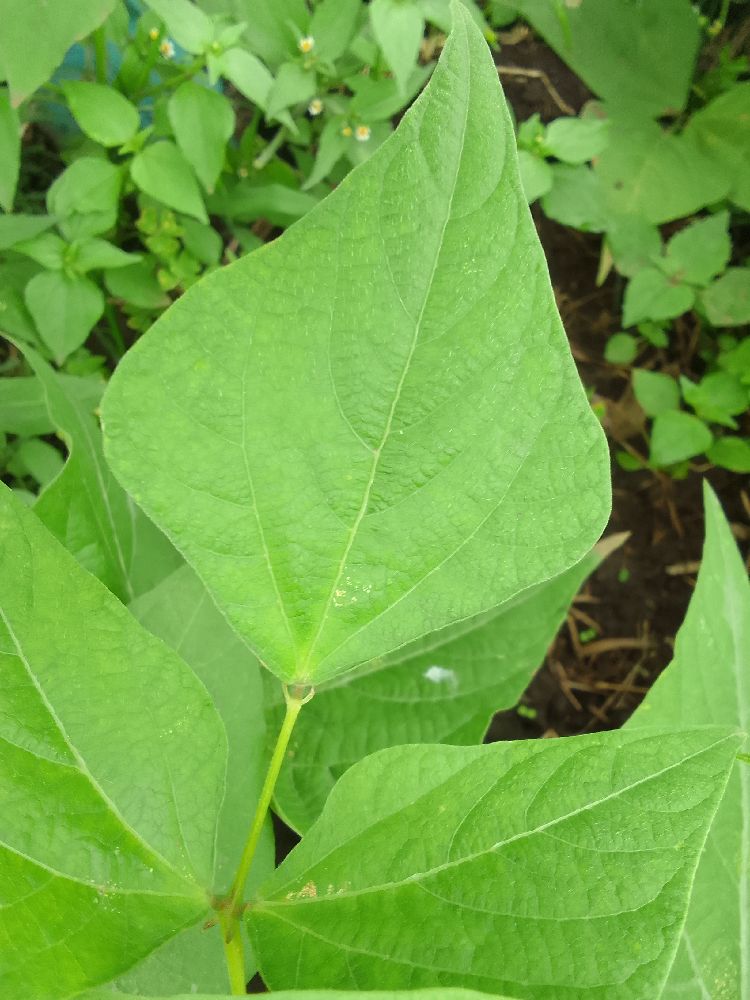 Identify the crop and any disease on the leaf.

common bean, healthy
